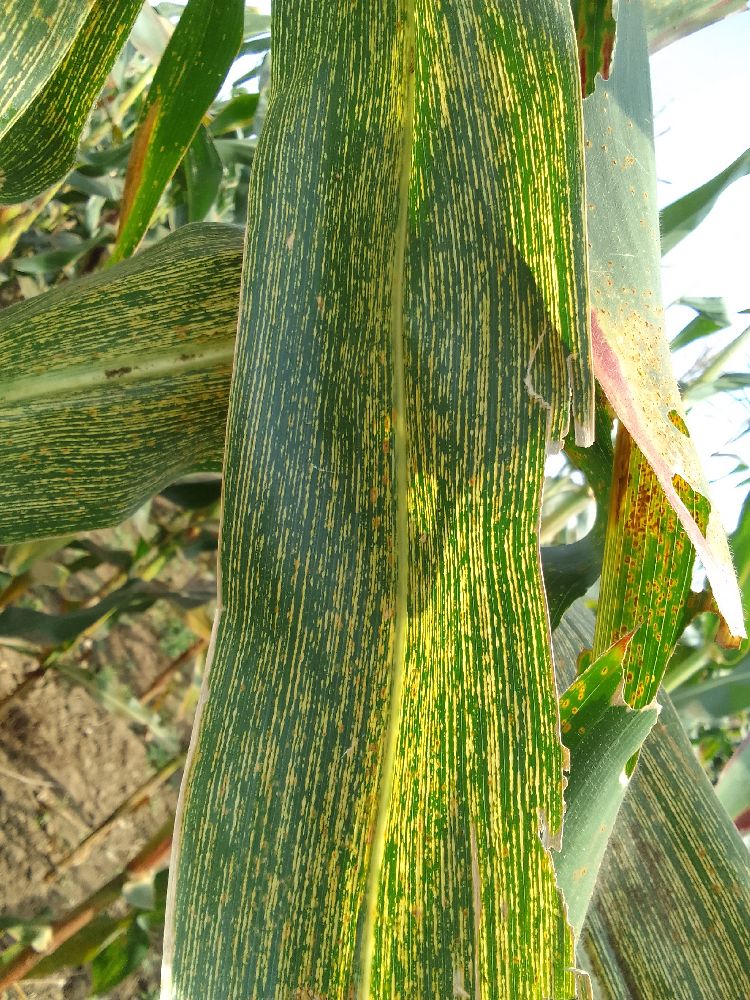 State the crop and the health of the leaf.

maize, maize streak virus
